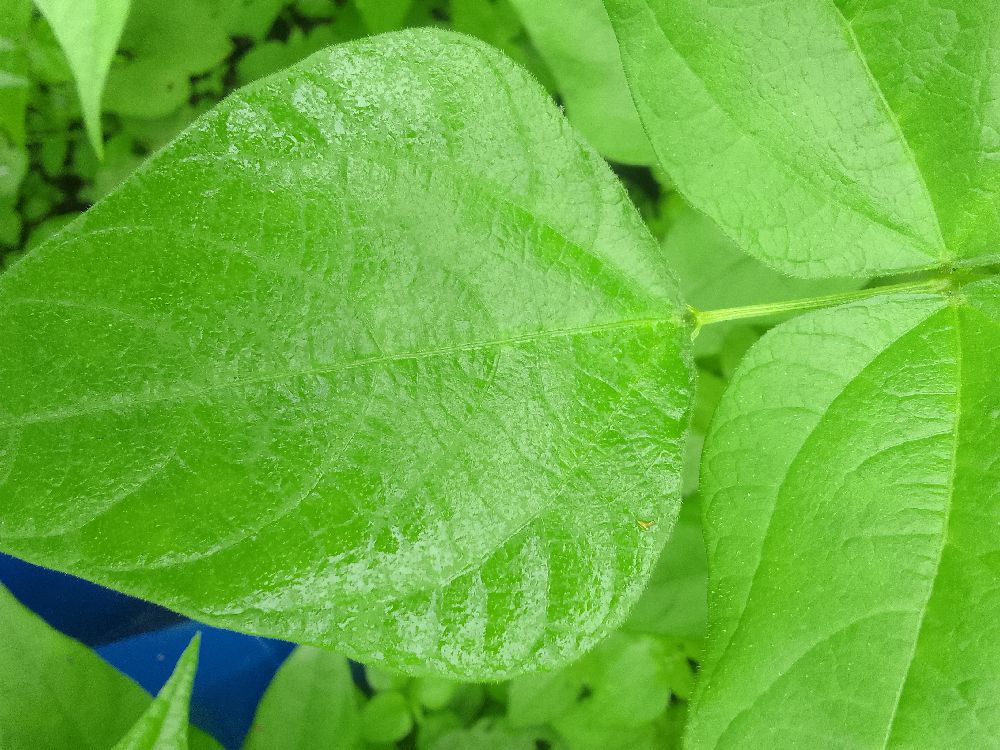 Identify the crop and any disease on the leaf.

common bean, healthy
